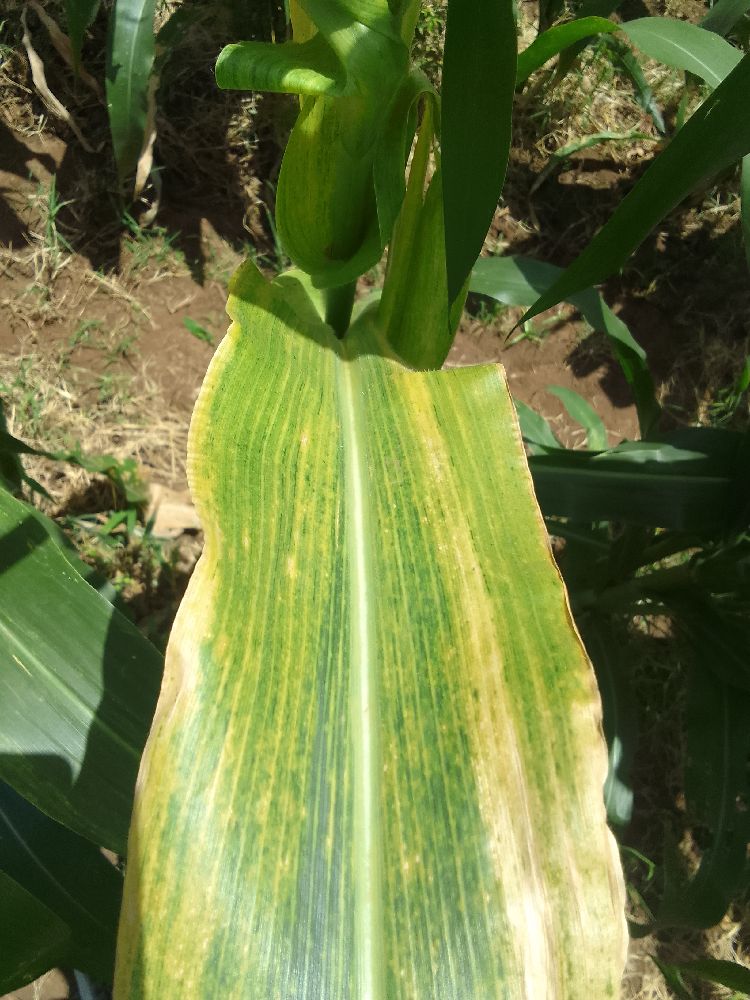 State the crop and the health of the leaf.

maize, maize lethal necrosis
